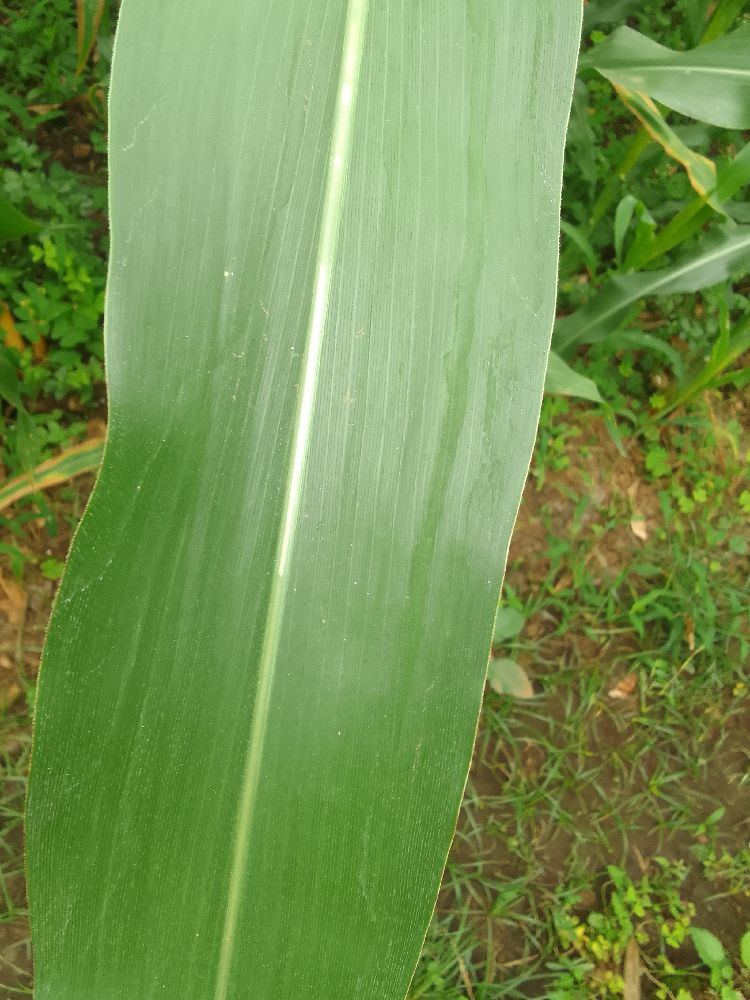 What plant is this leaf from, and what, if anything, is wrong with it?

maize, healthy
